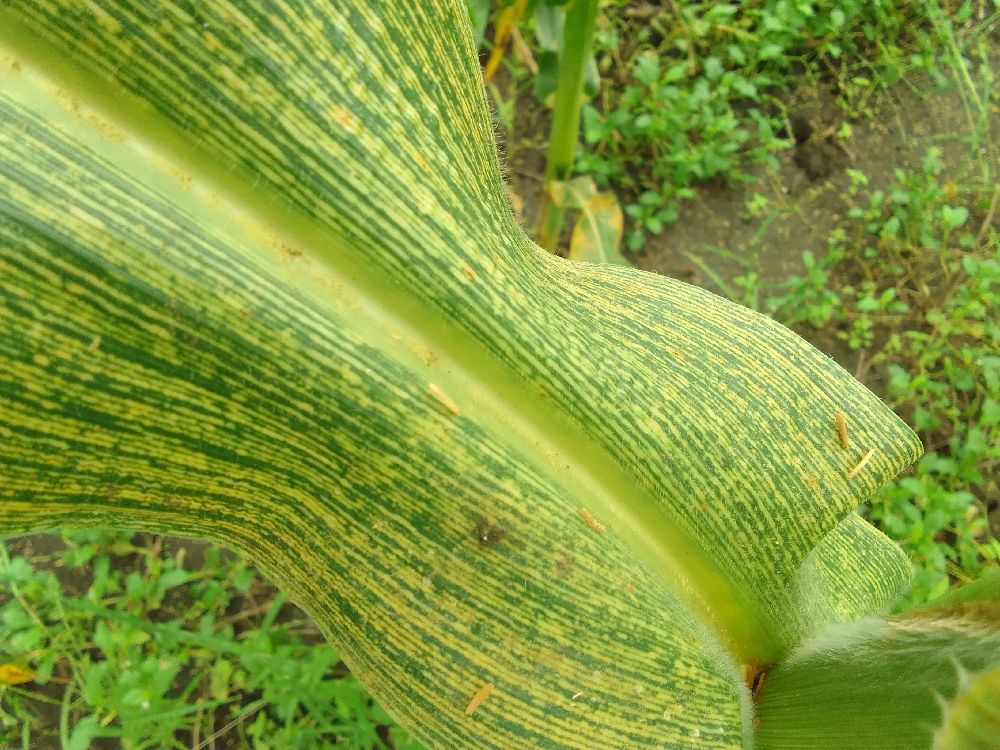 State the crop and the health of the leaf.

maize, maize streak virus
